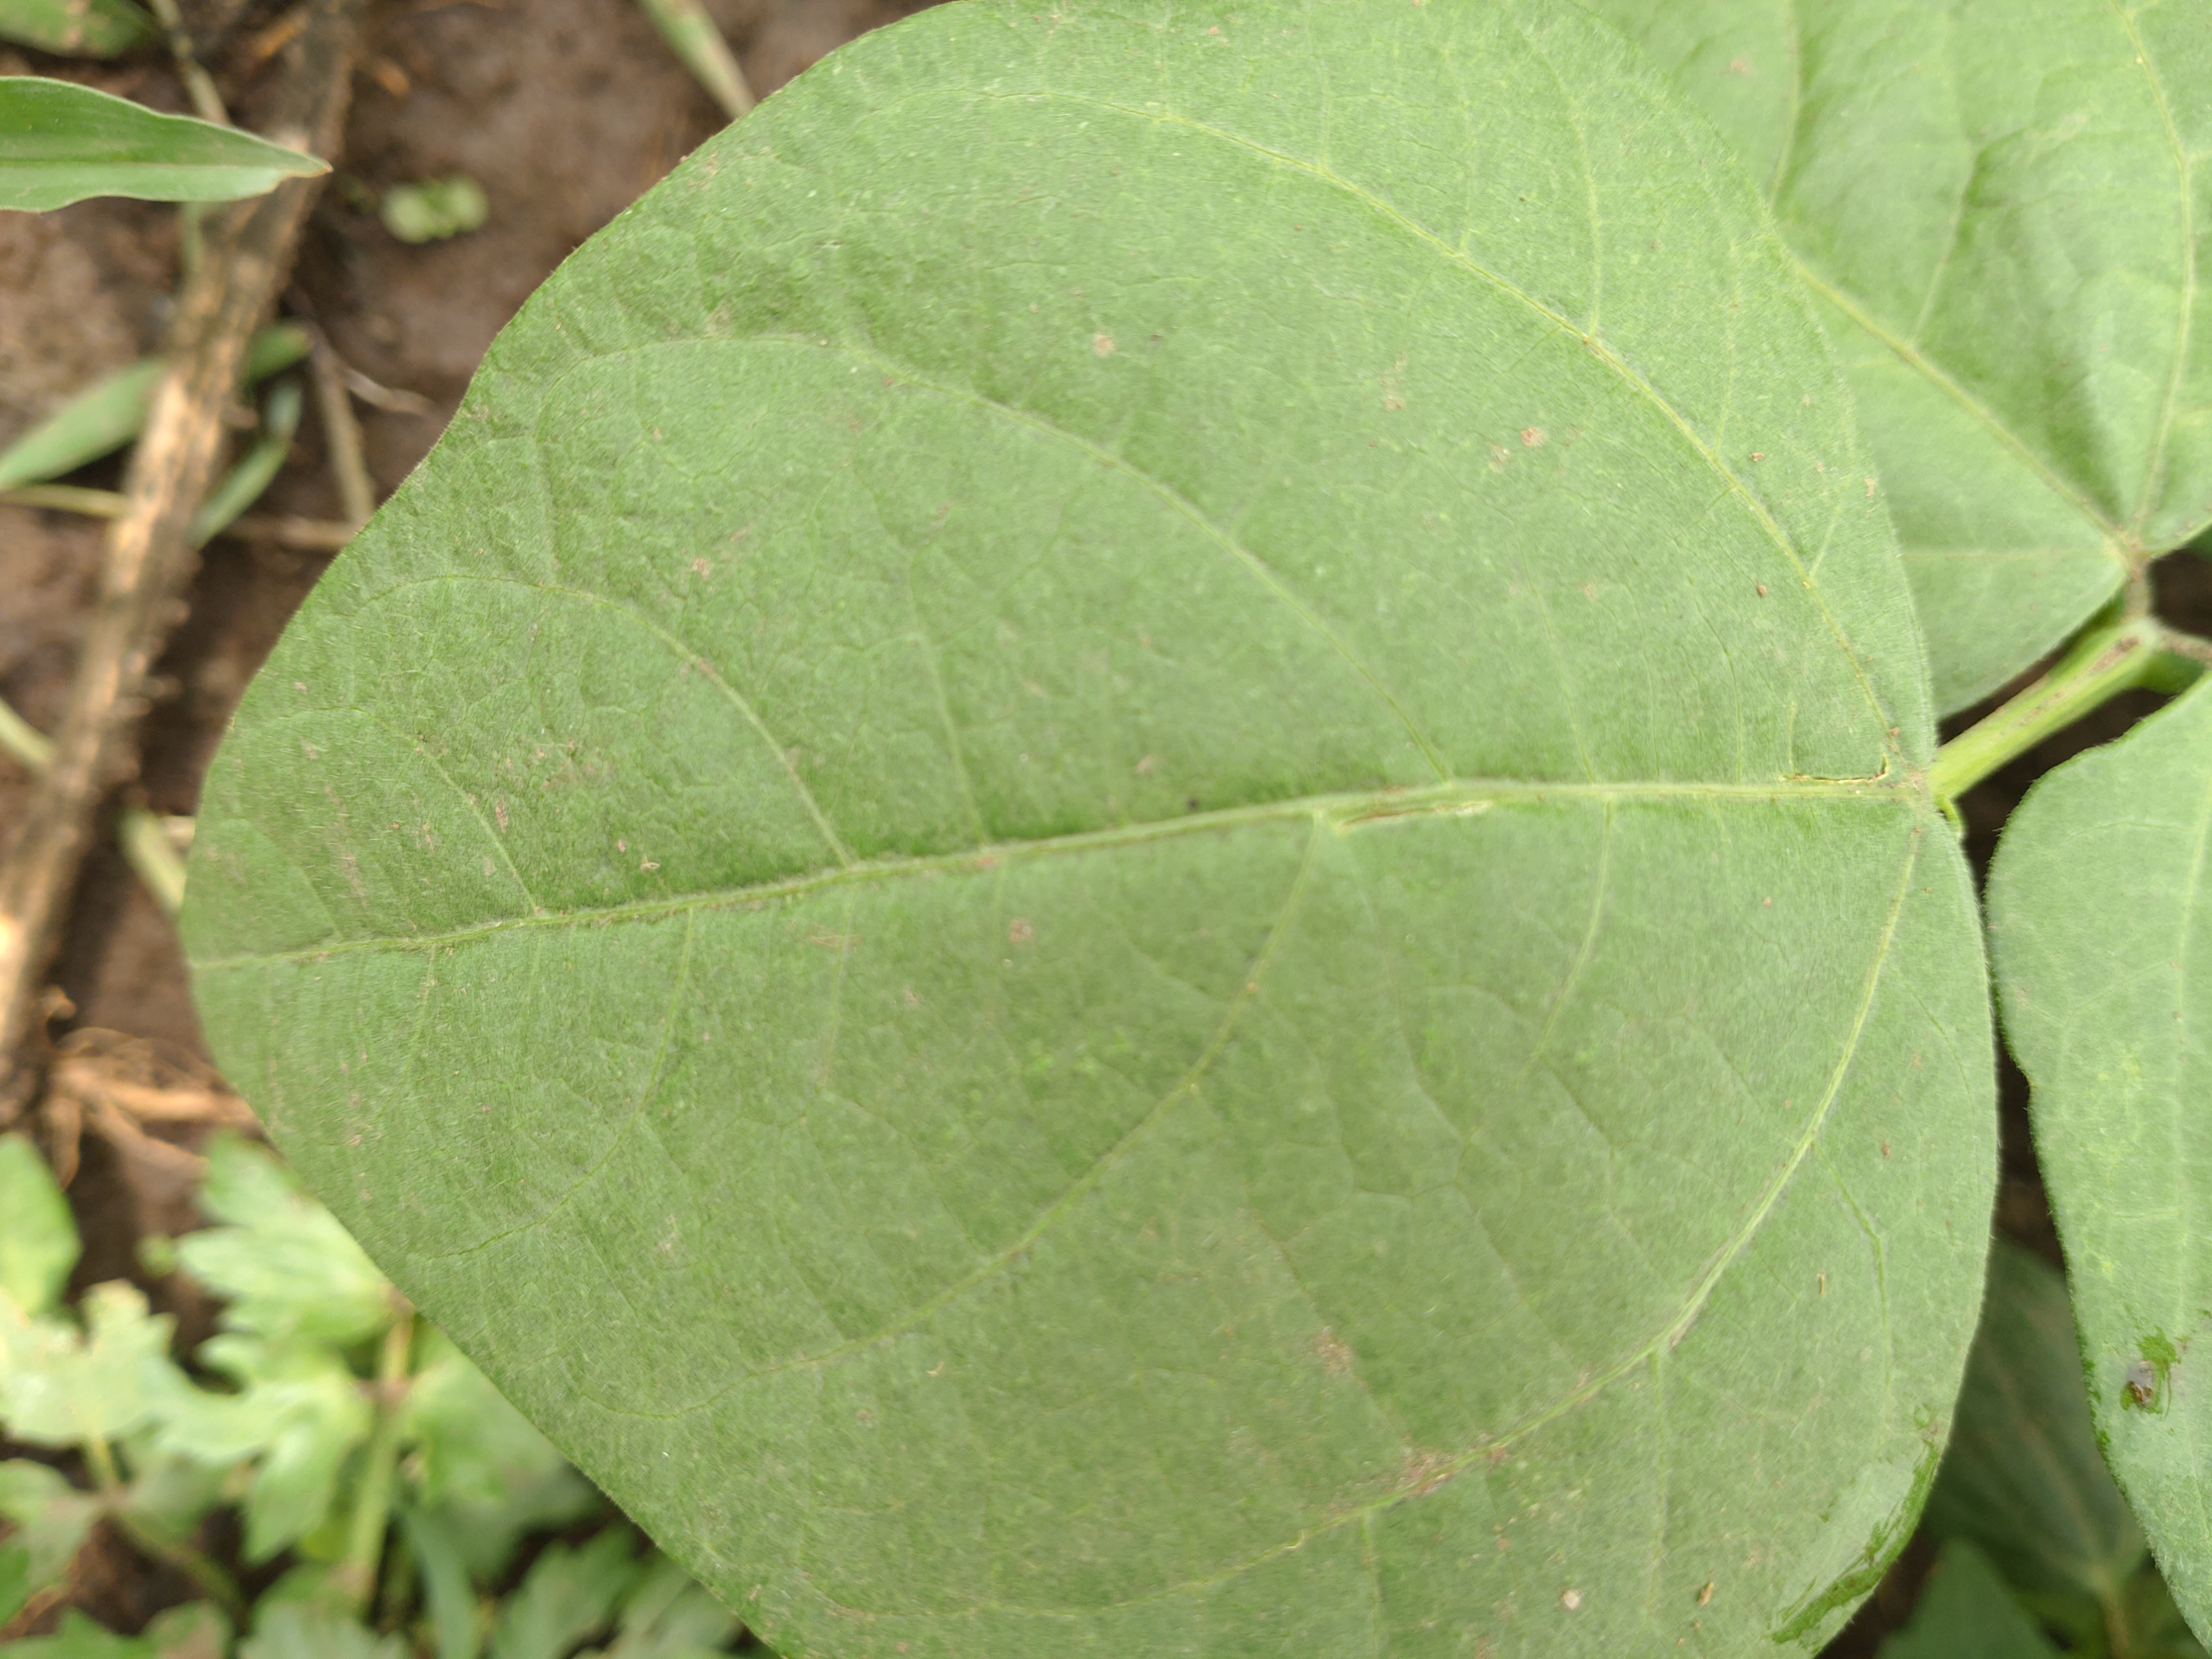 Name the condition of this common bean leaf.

healthy
